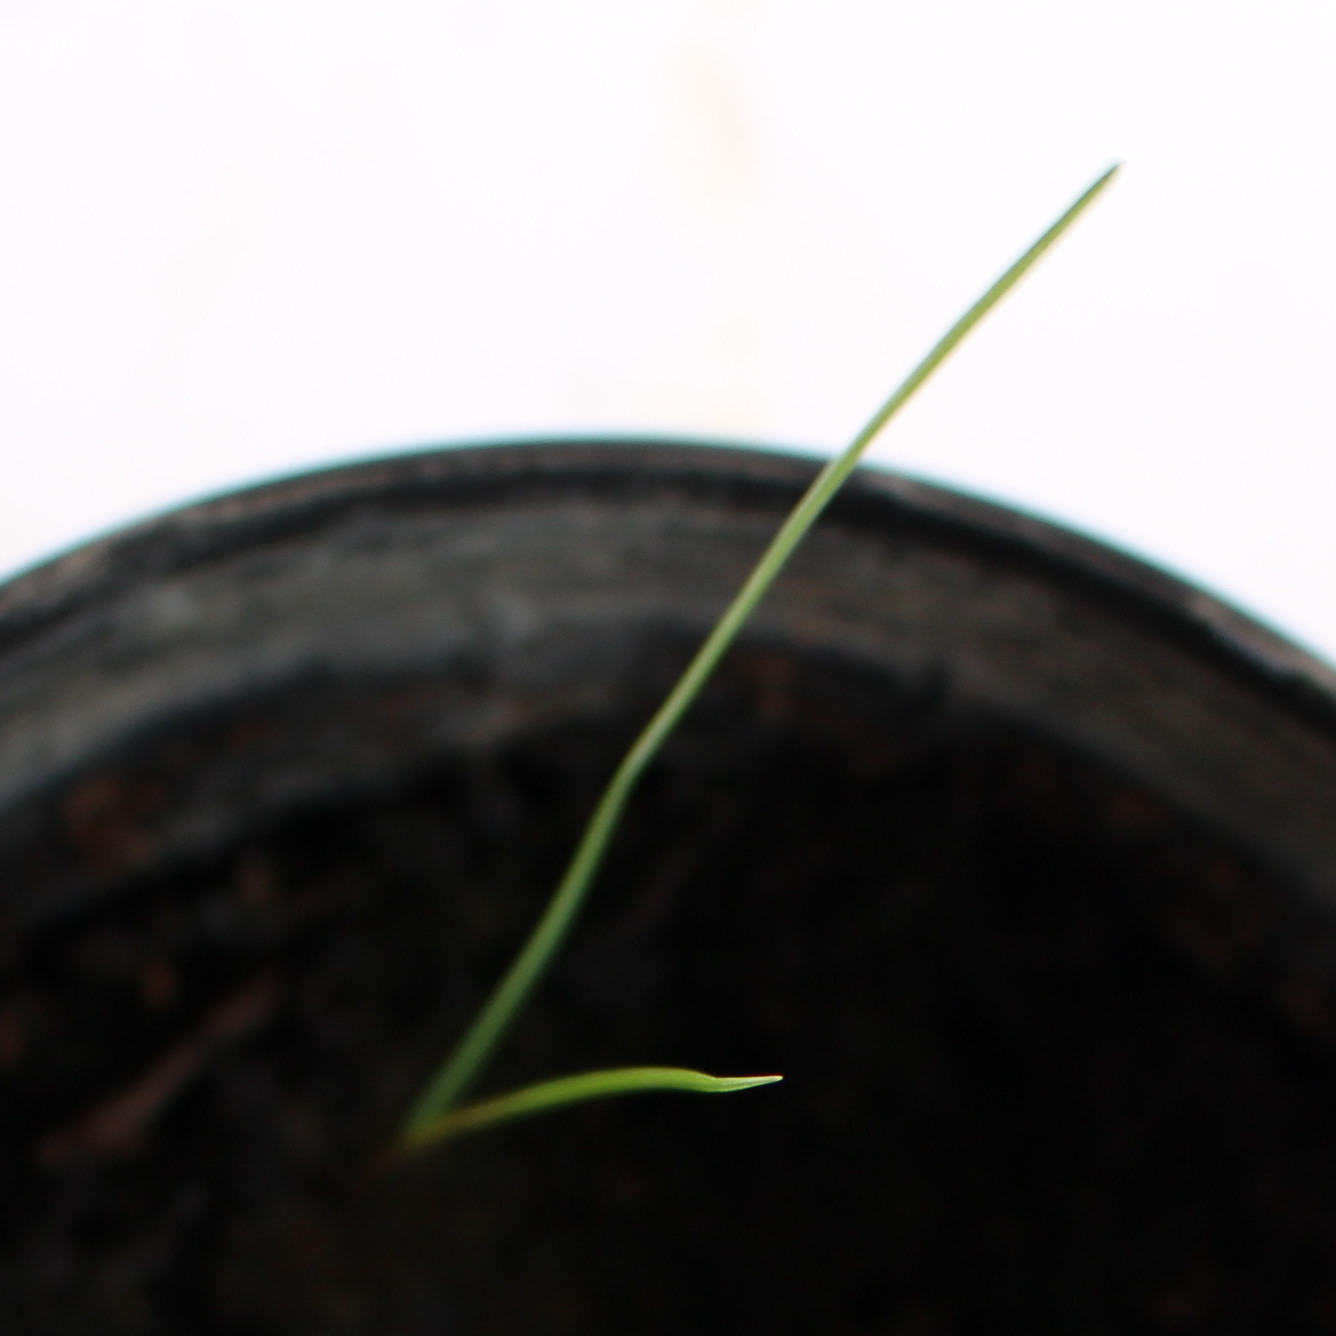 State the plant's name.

Lolium multiflorum
